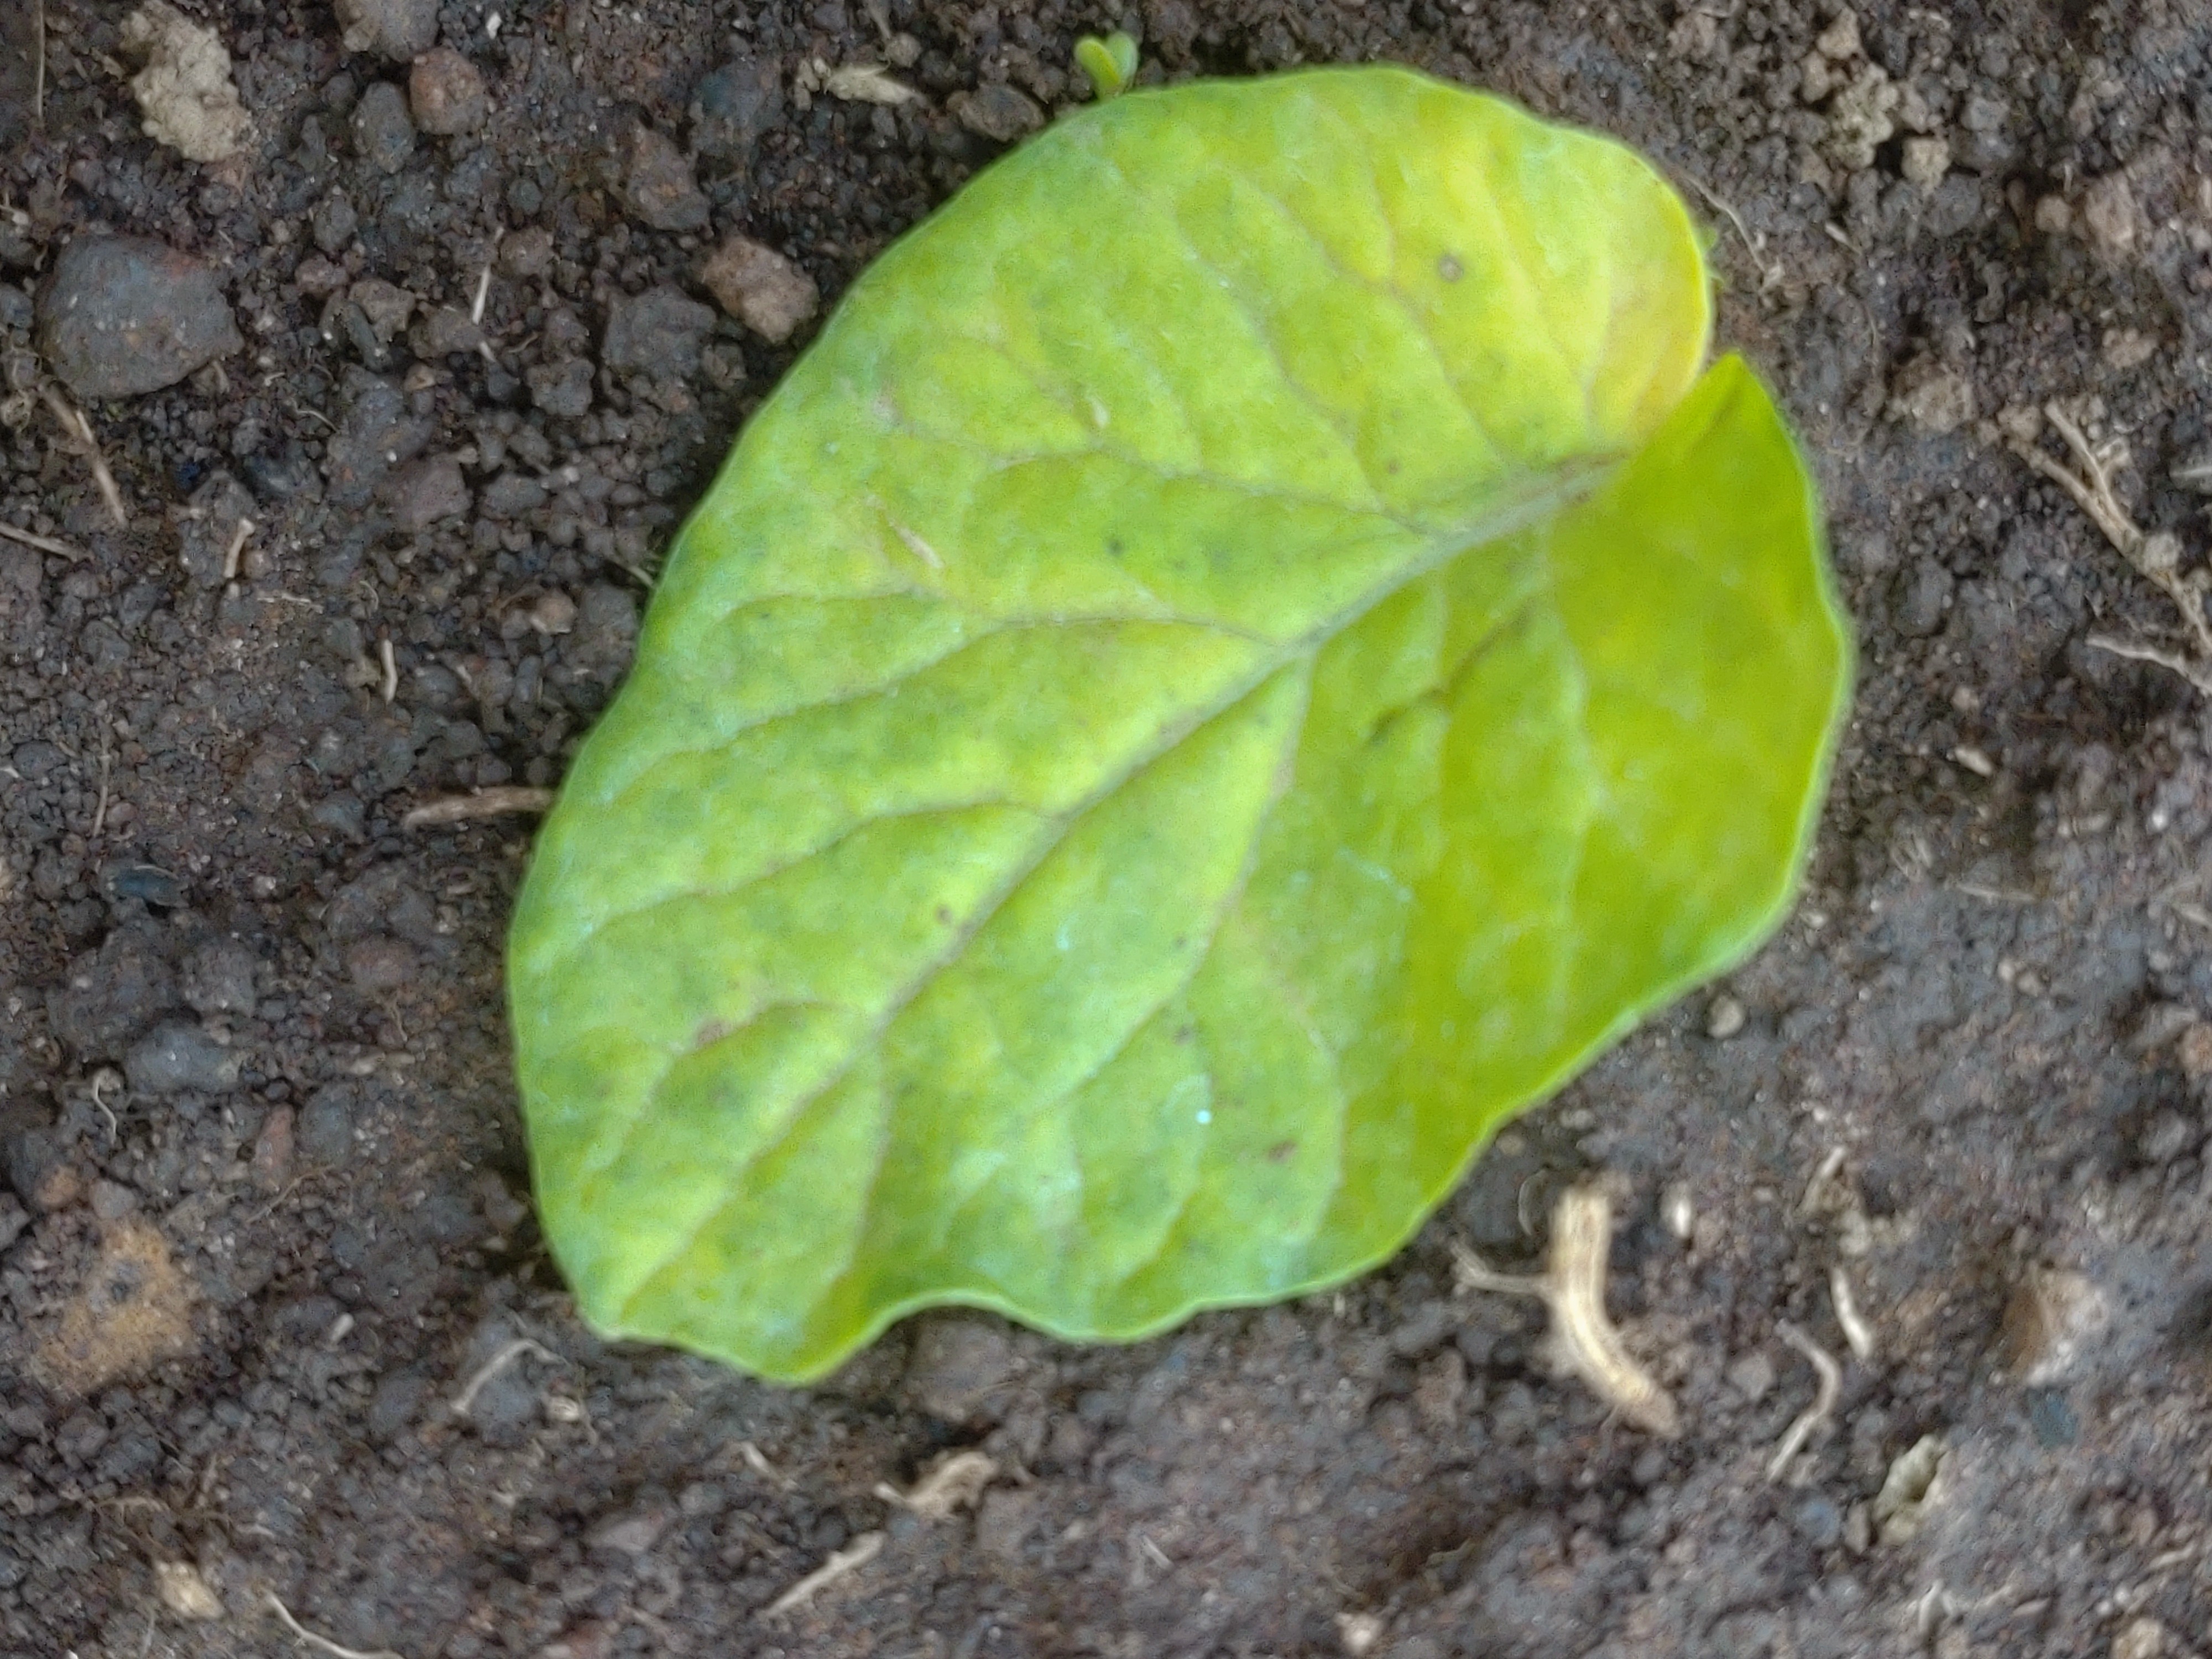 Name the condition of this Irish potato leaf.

late blight
